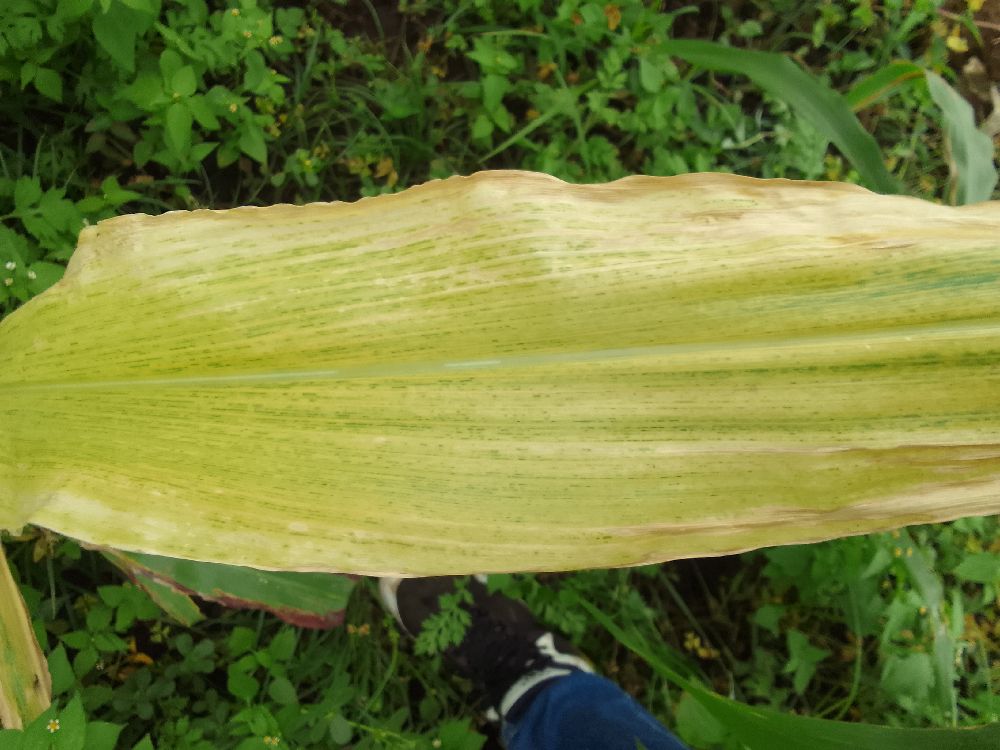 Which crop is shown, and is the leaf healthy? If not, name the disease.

maize, maize lethal necrosis
